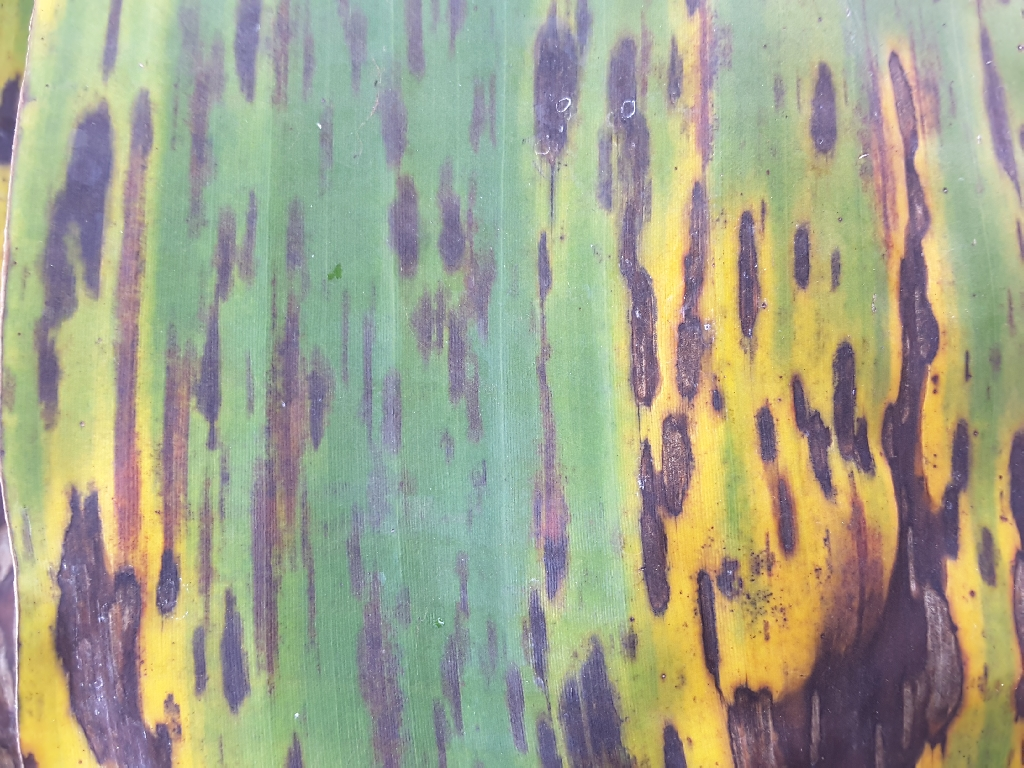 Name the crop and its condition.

banana, black sigatoka
